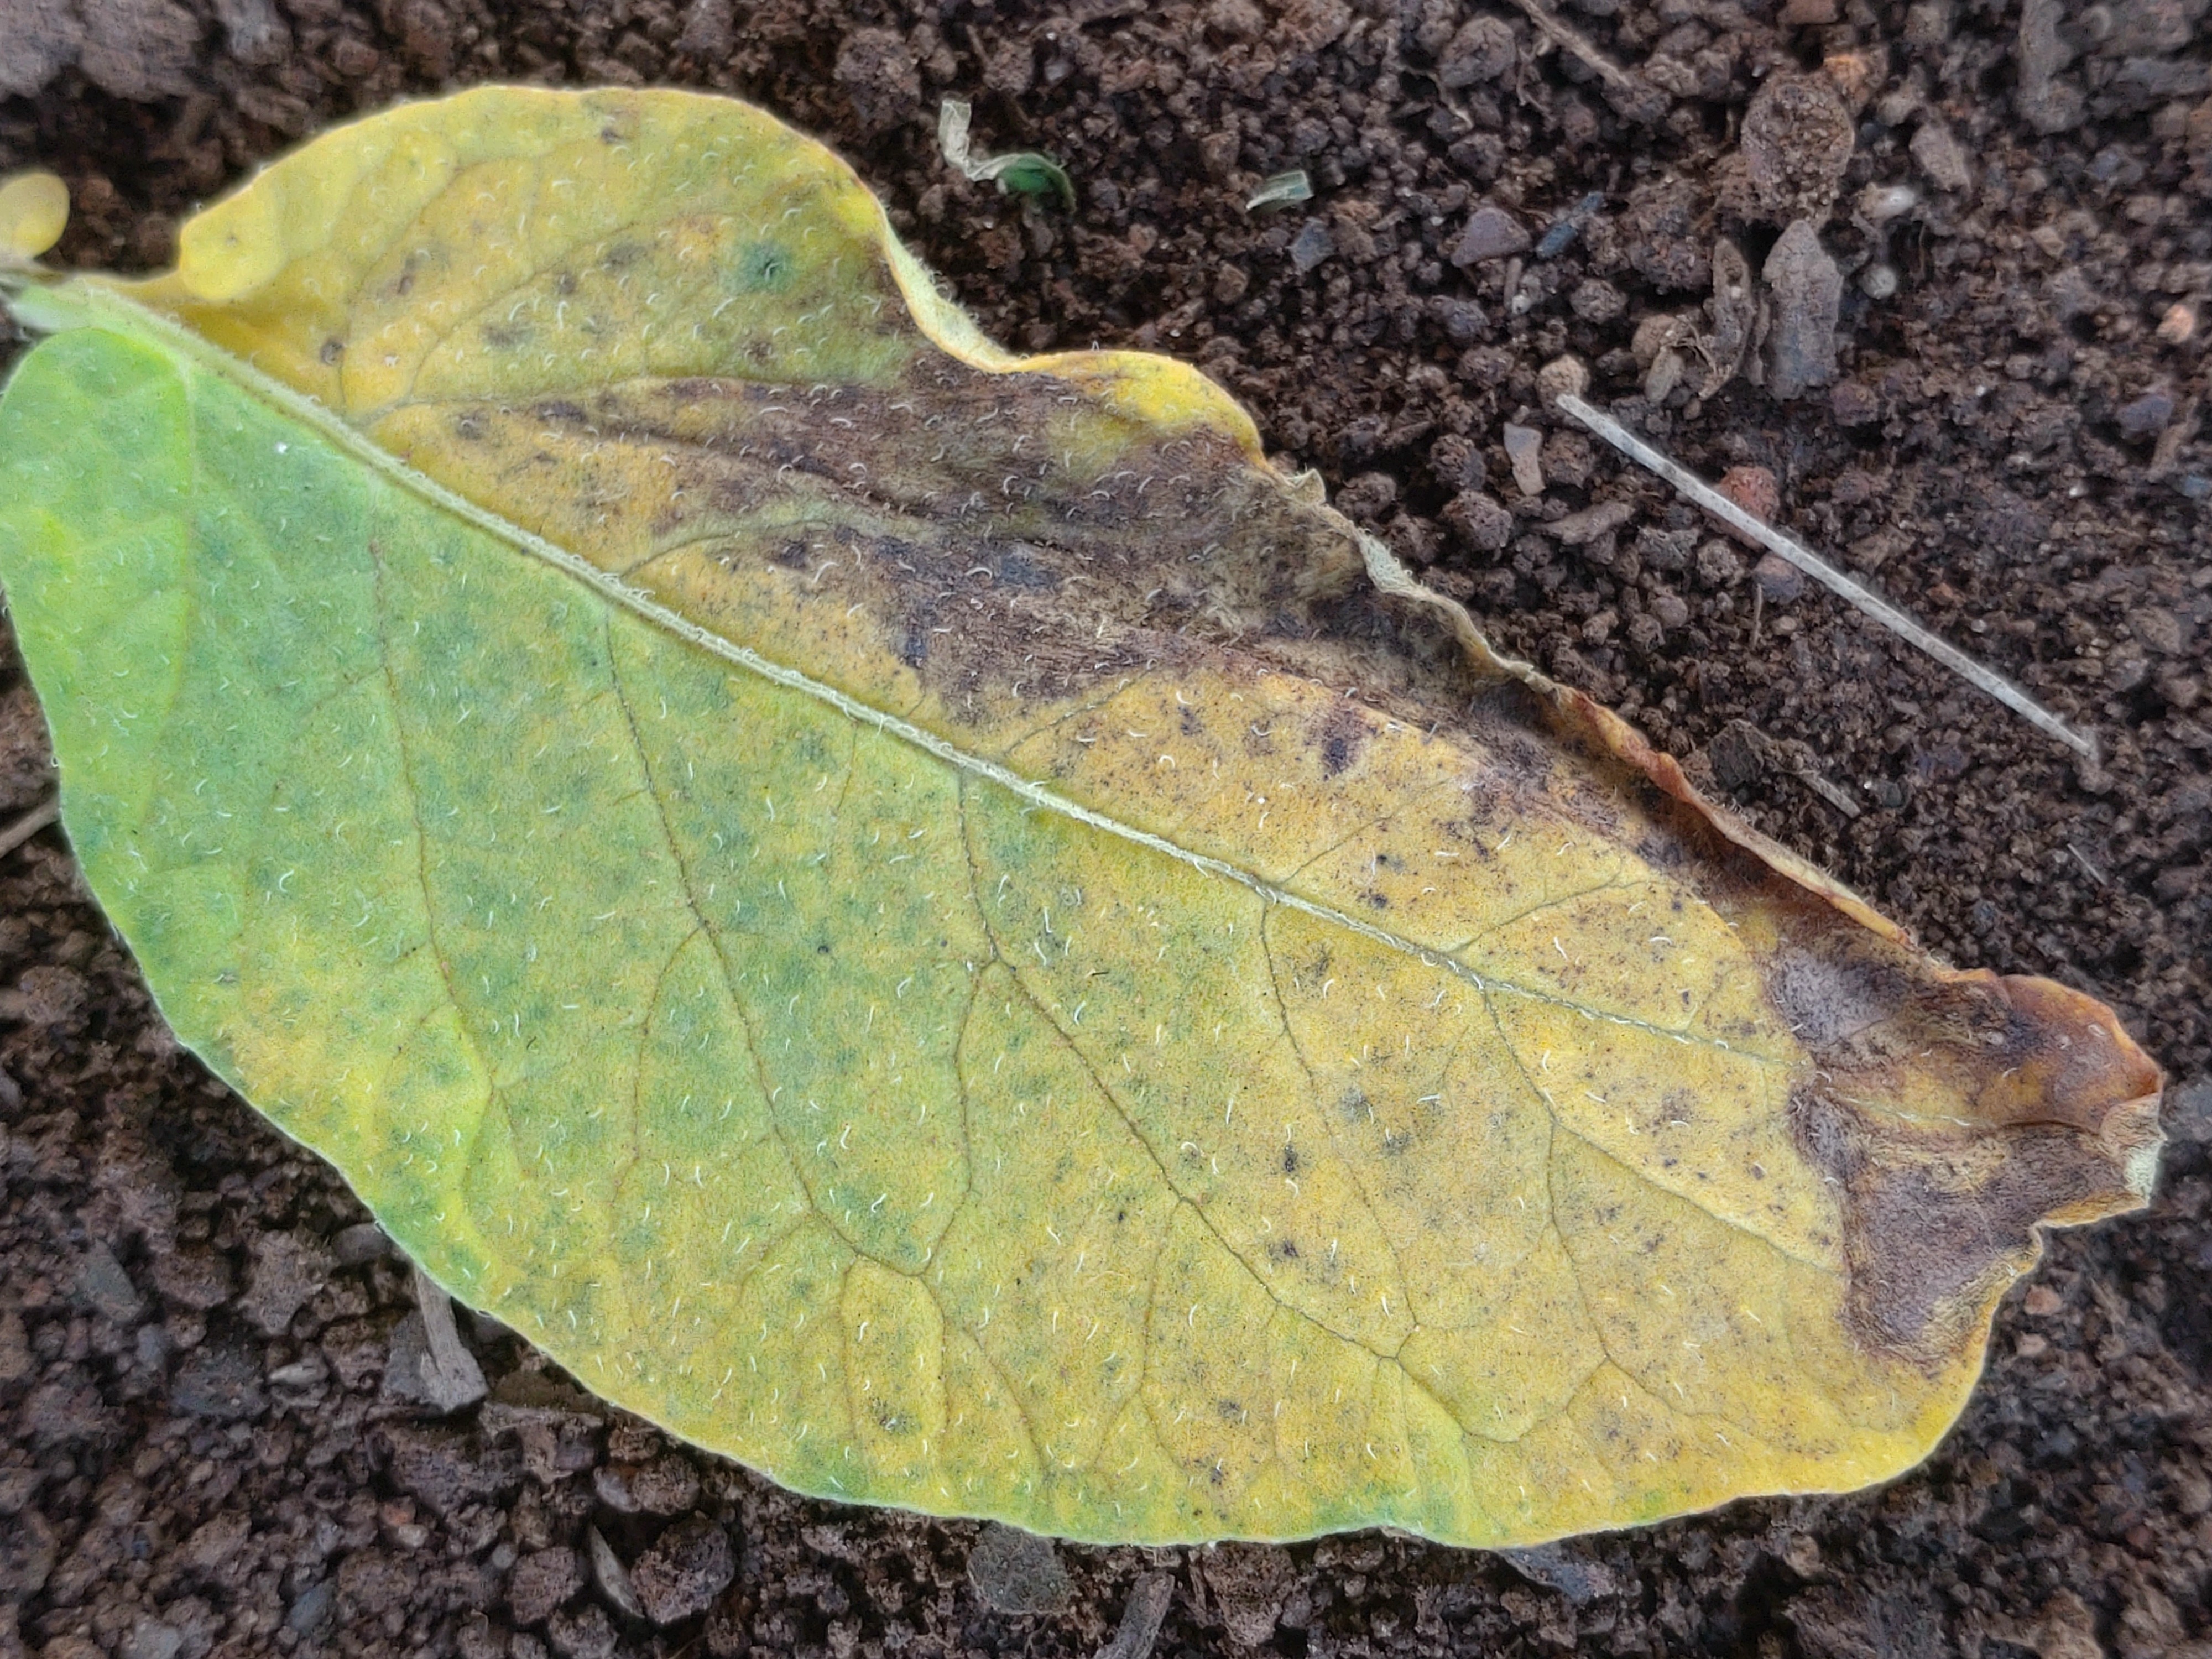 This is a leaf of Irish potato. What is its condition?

late blight
